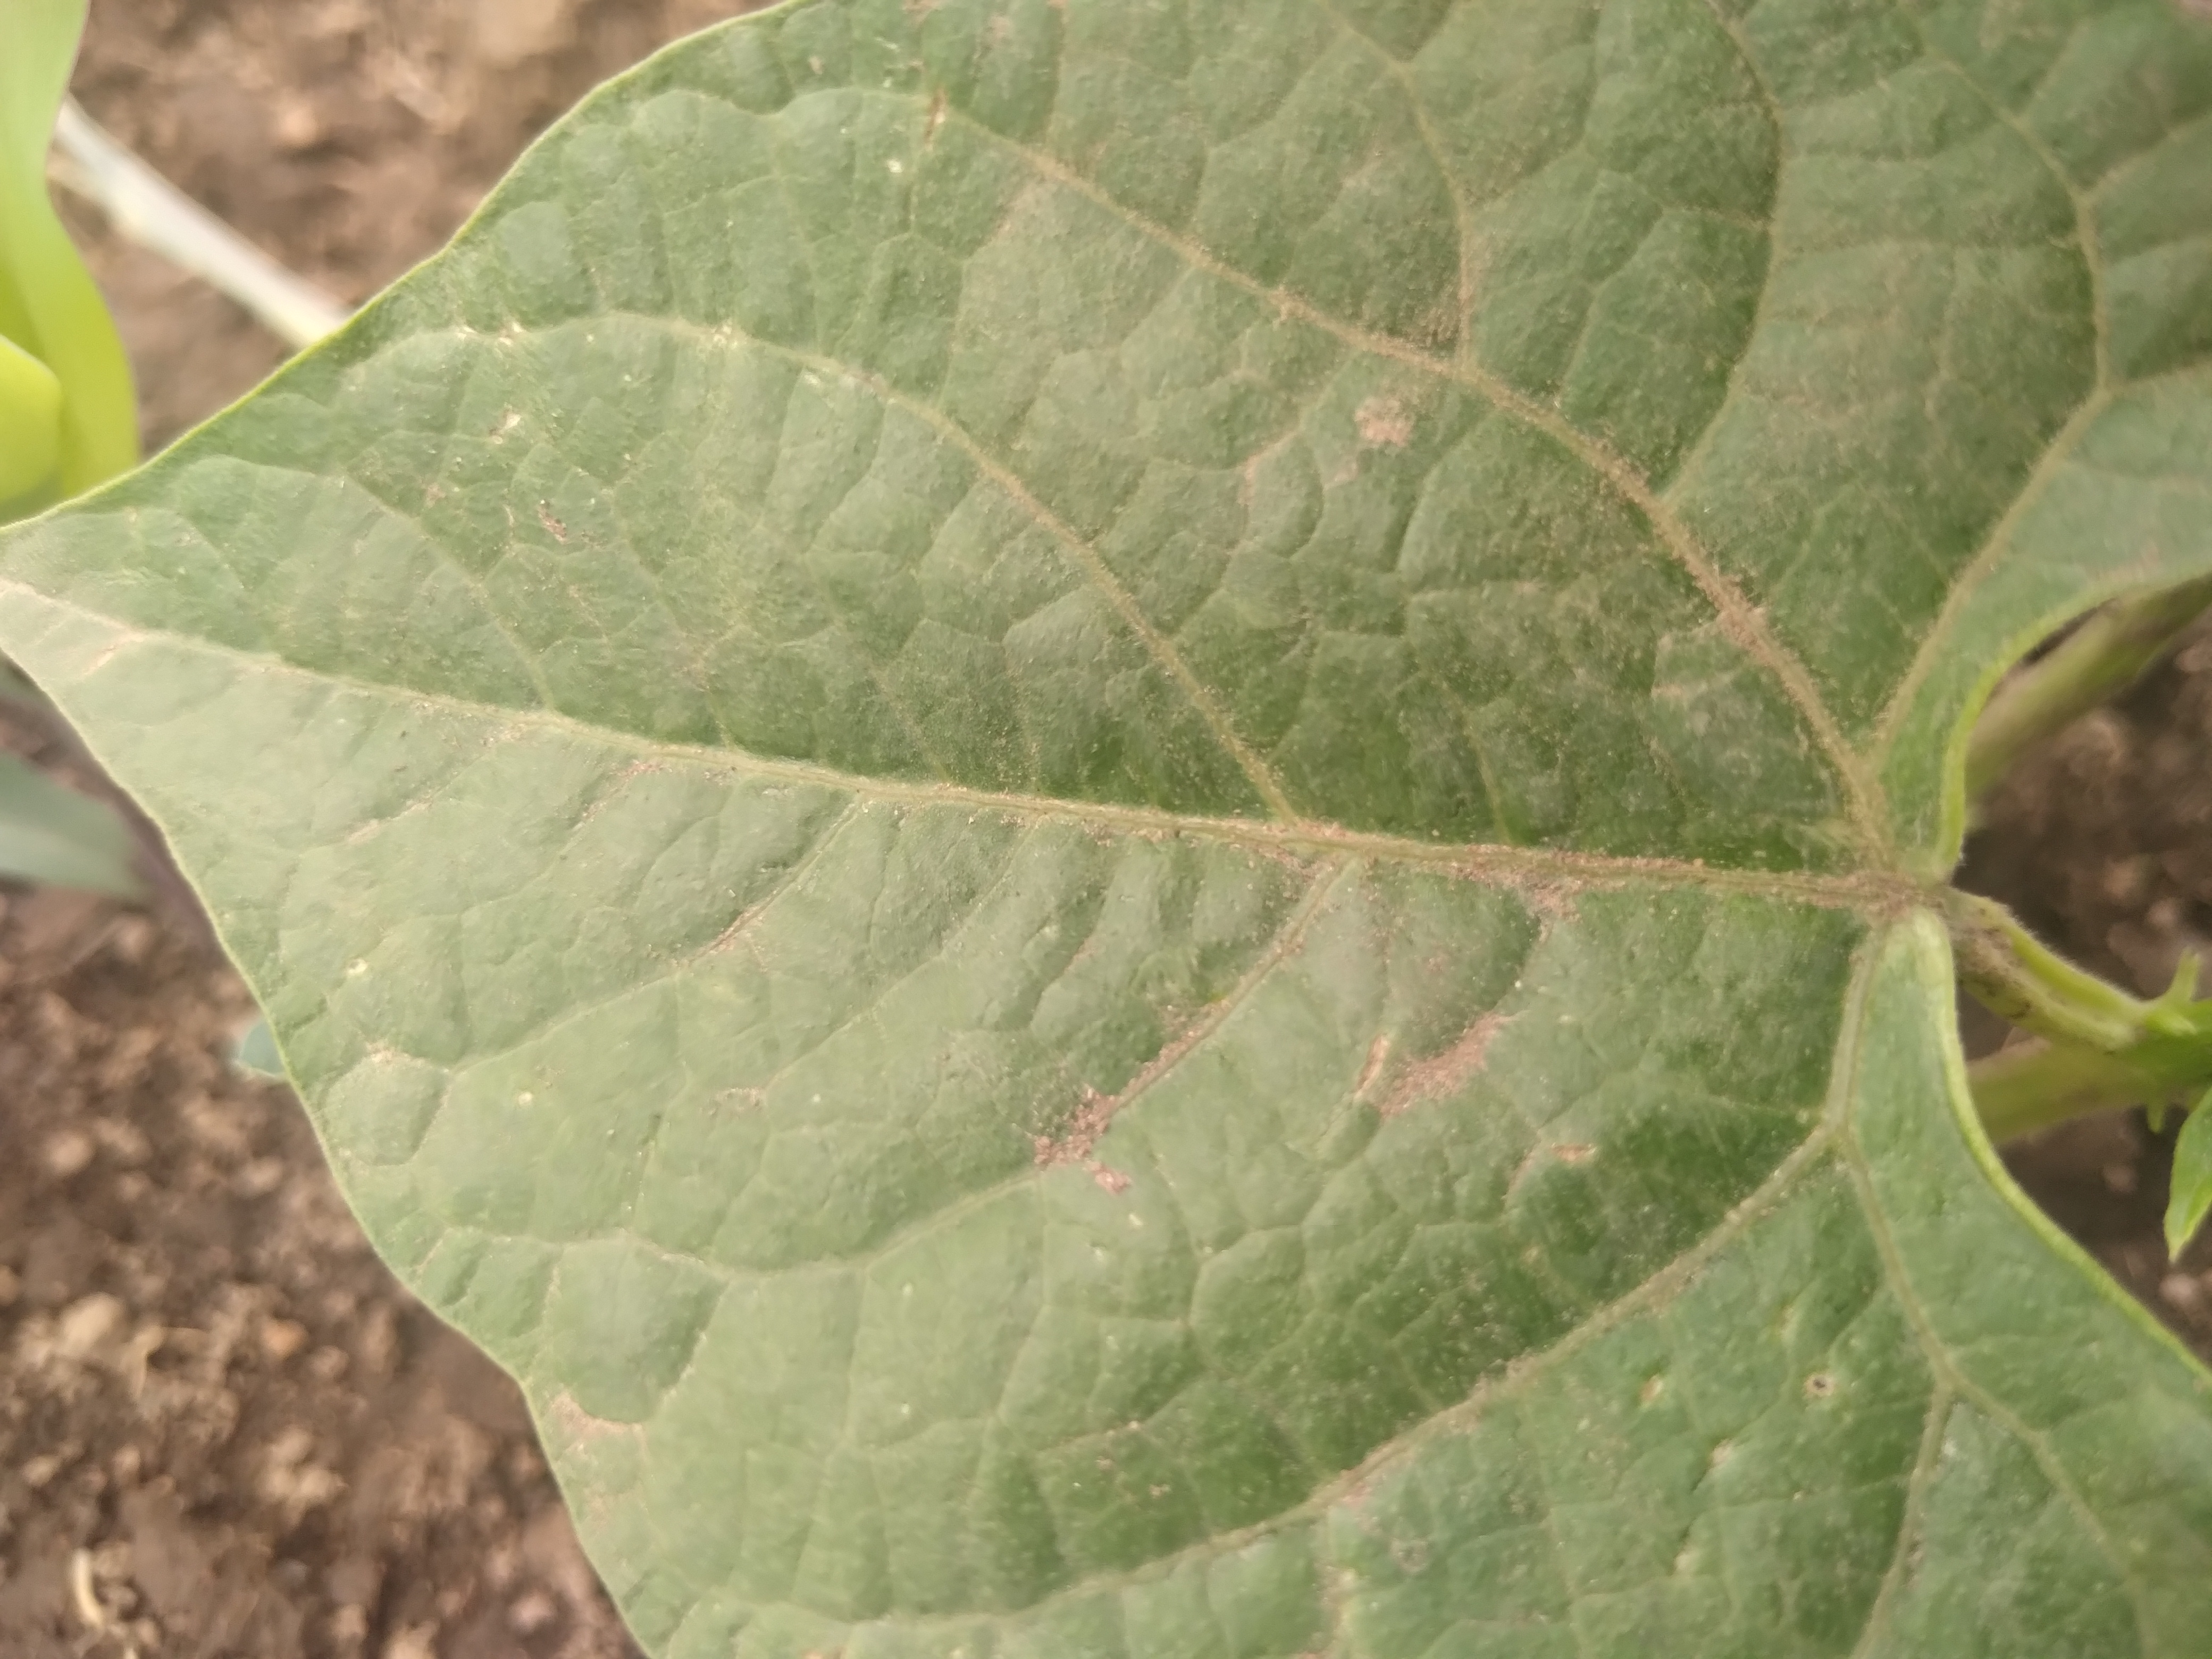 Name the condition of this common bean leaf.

healthy
